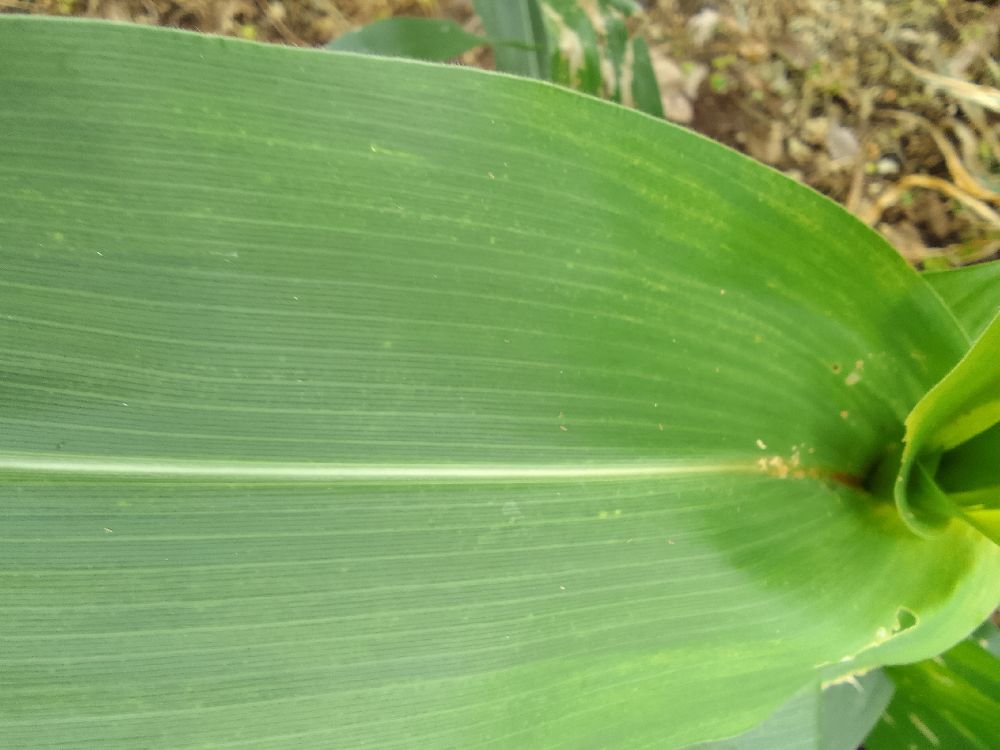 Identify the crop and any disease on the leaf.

maize, healthy
